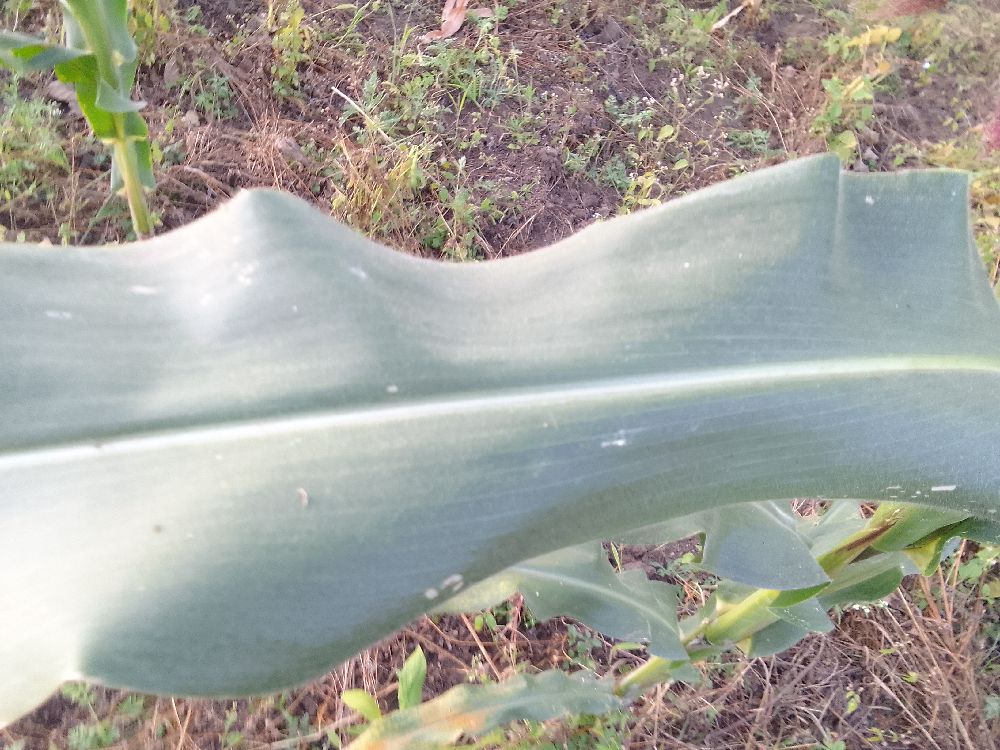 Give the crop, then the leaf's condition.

maize, healthy
